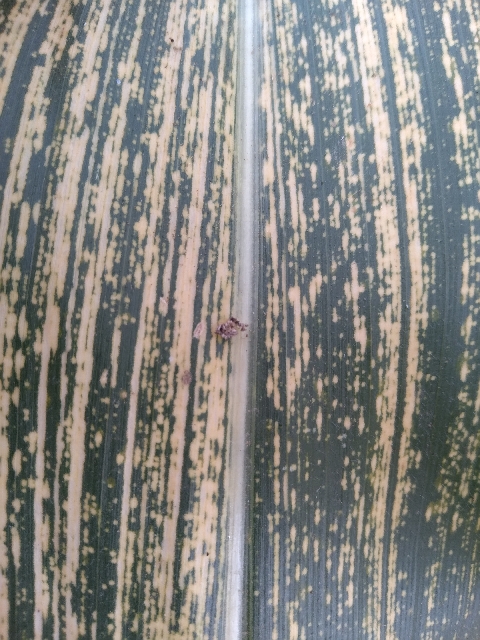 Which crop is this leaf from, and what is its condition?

maize, maize streak virus
